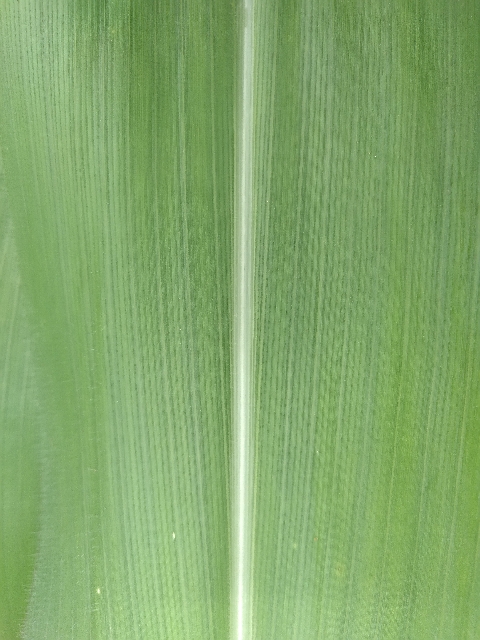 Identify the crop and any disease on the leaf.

maize, healthy
